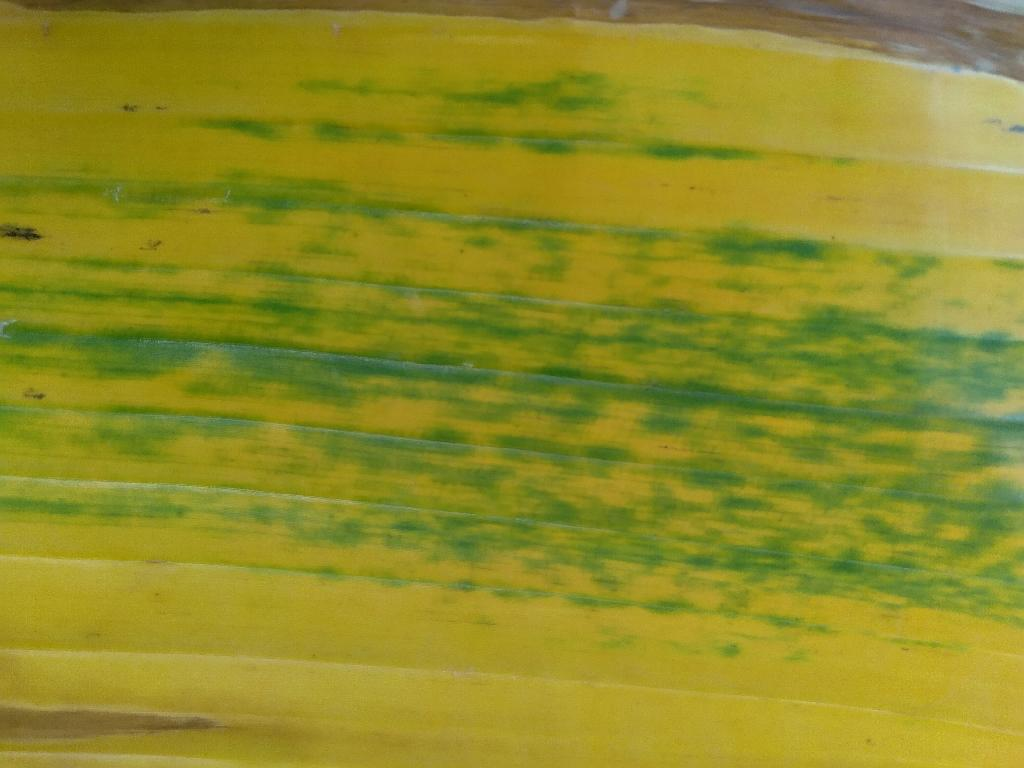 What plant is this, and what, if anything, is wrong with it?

banana, fusarium wilt race 1
